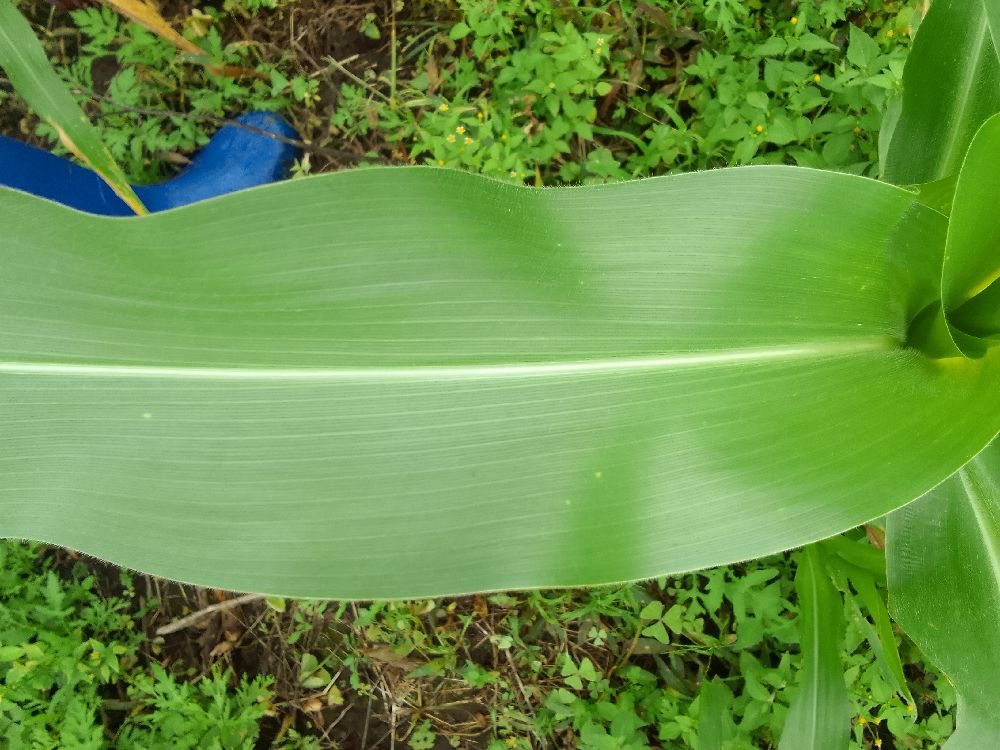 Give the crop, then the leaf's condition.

maize, healthy
